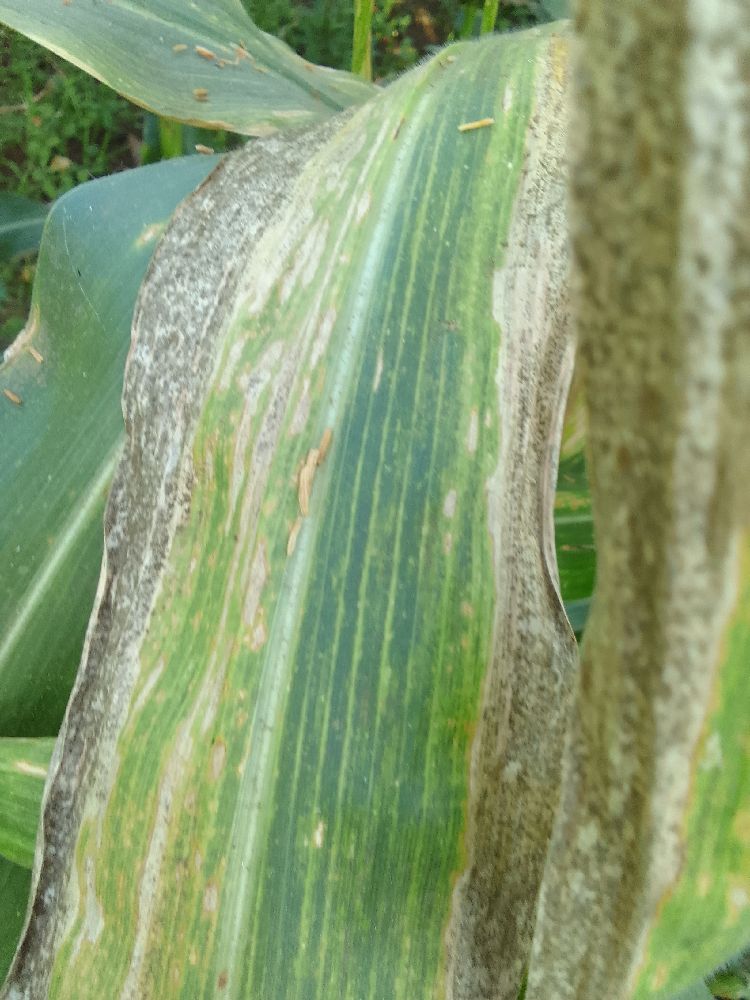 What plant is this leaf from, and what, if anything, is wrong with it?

maize, maize lethal necrosis
